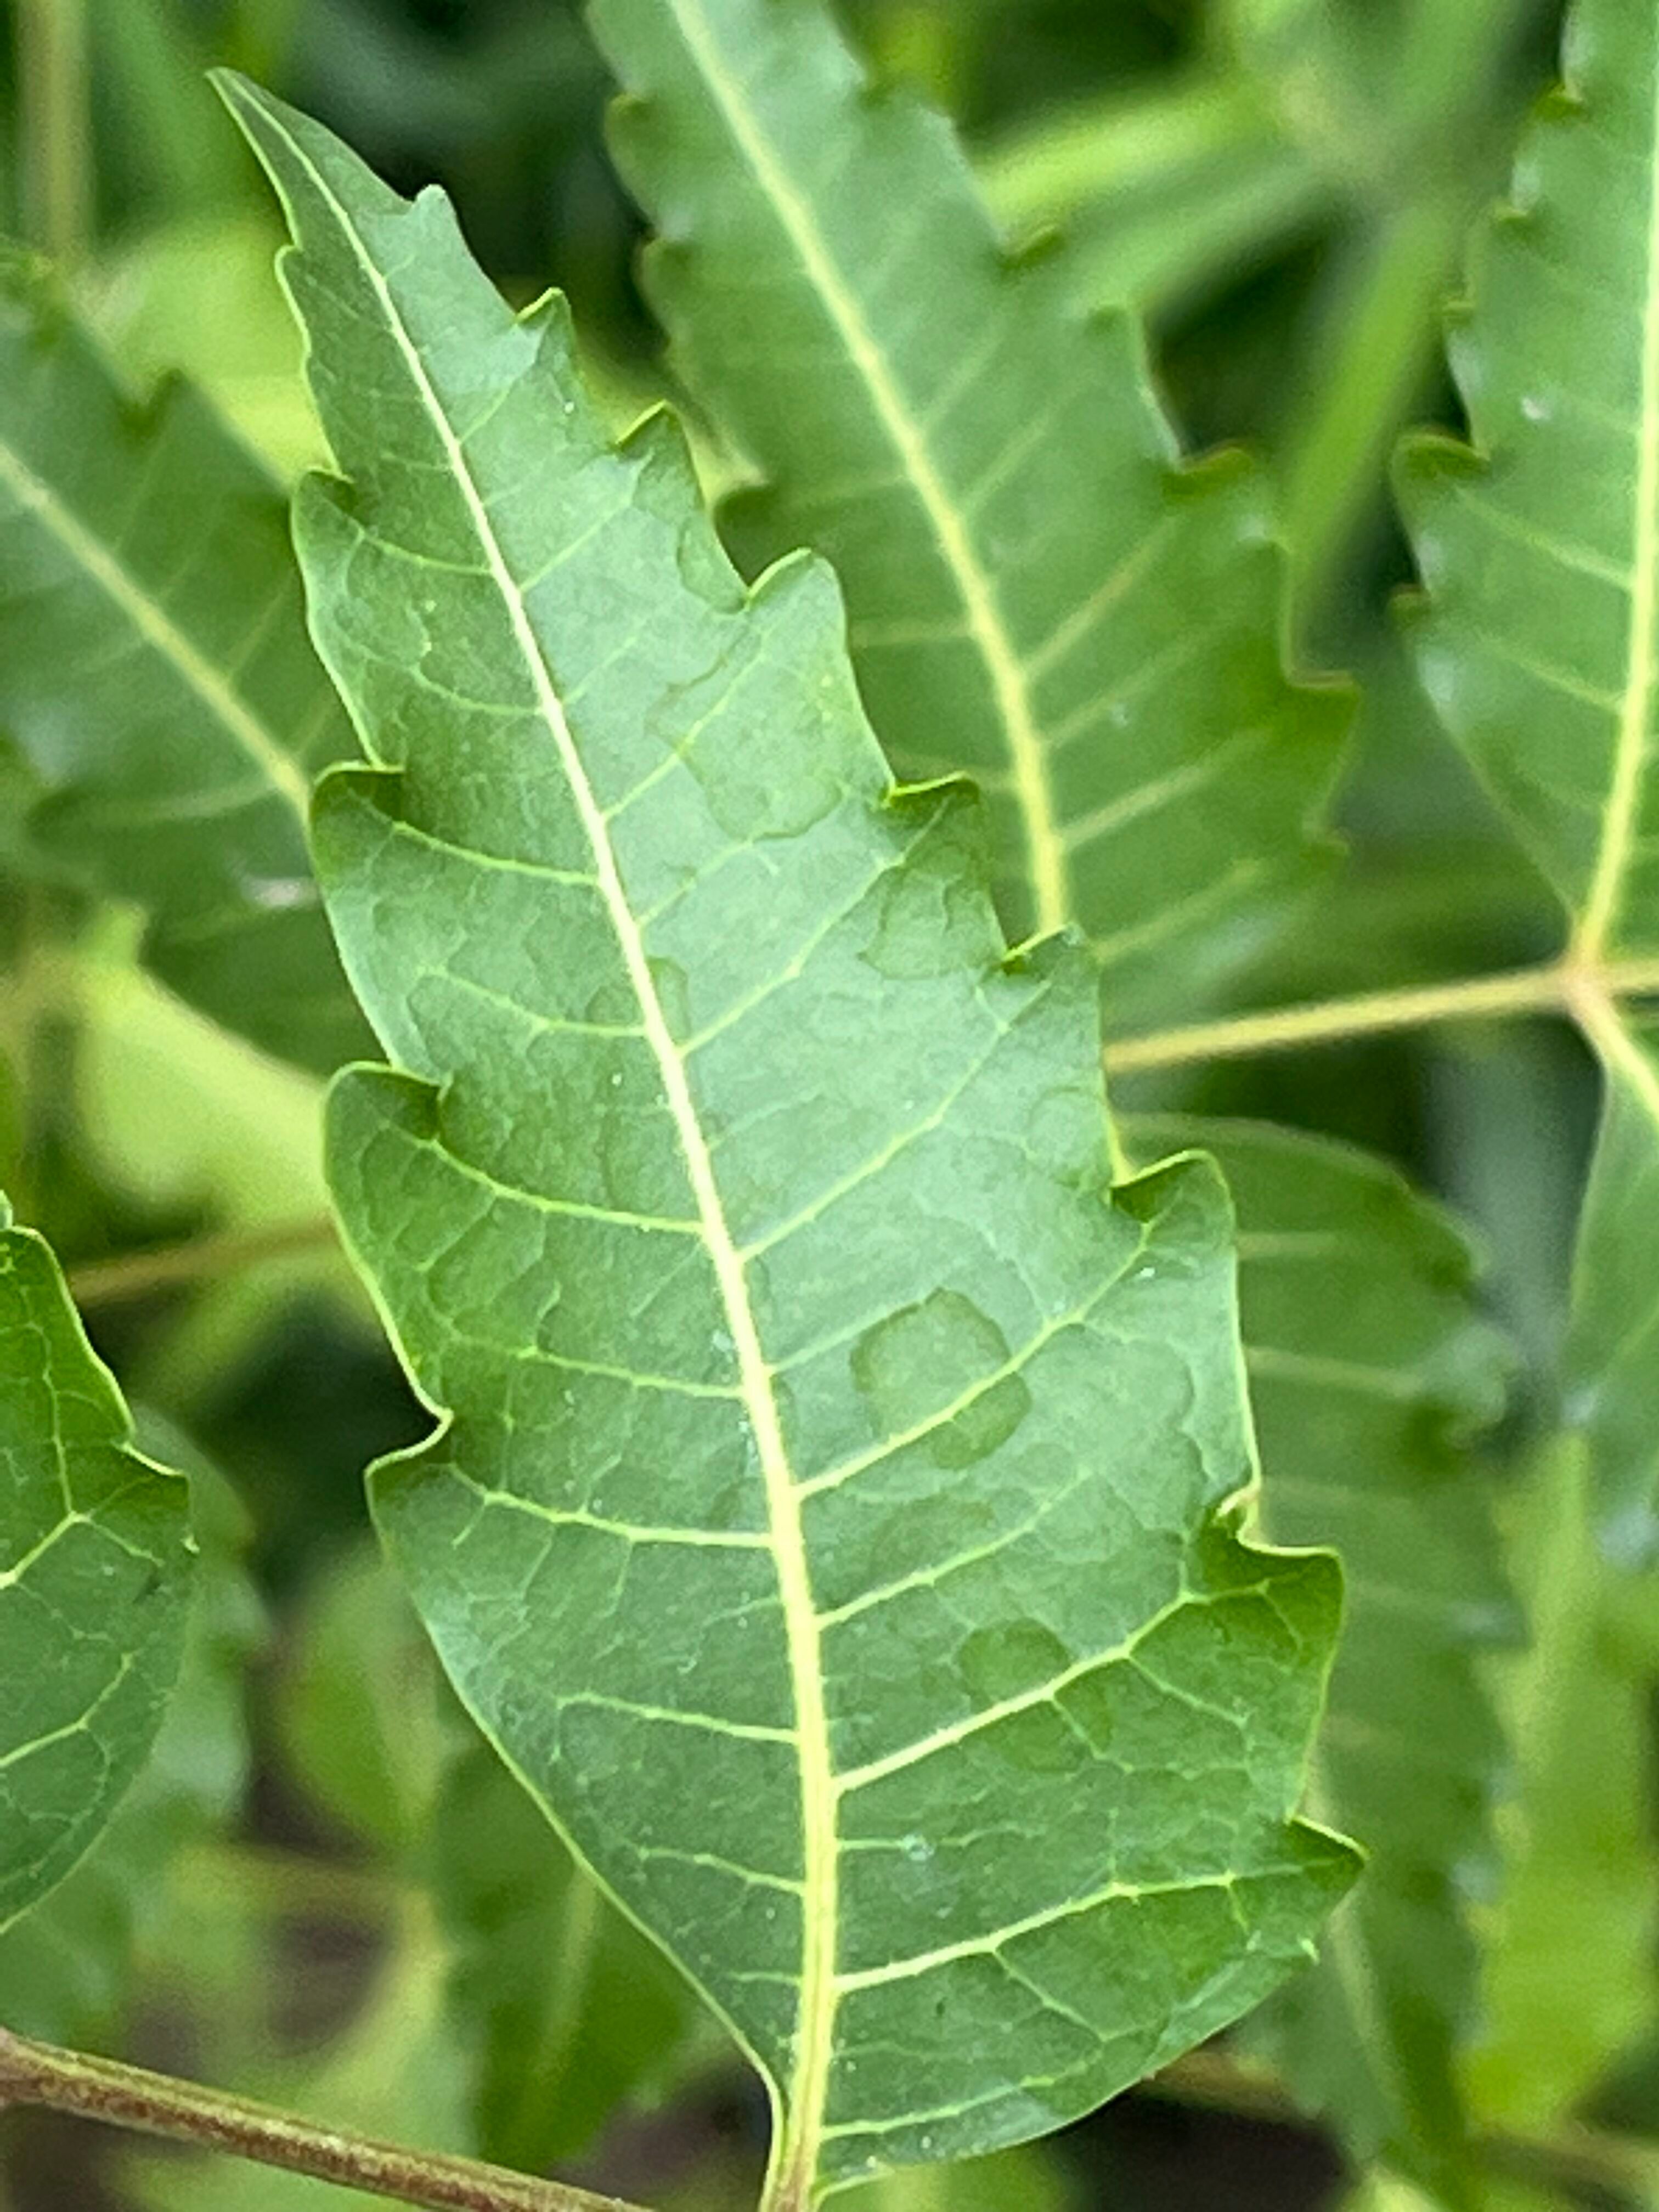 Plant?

neem
